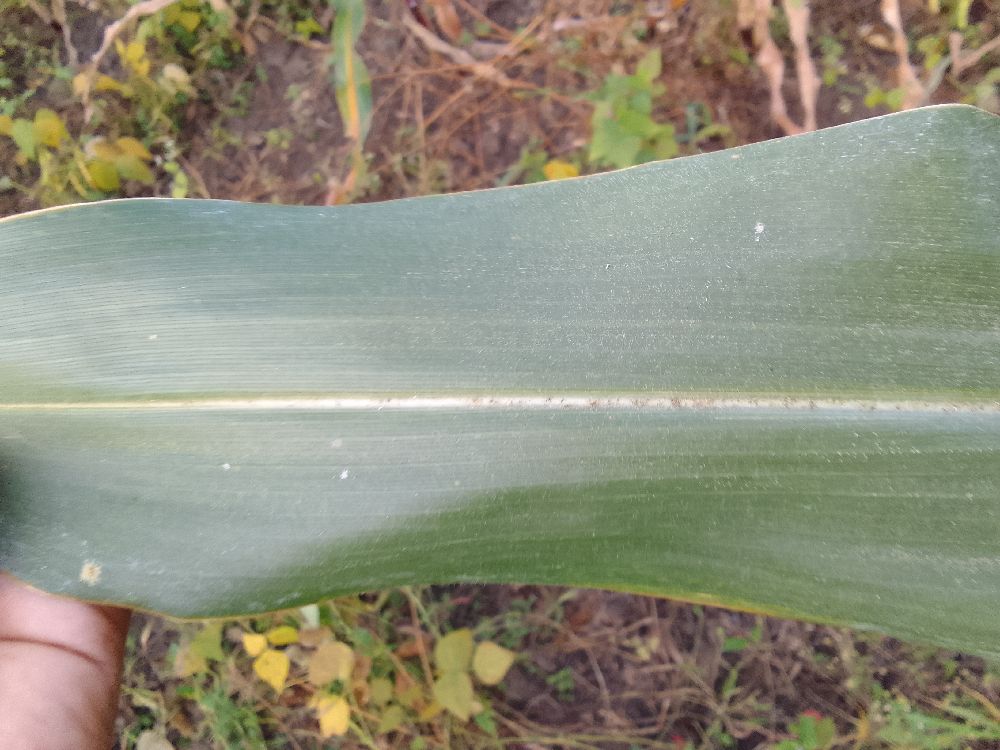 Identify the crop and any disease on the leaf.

maize, healthy
